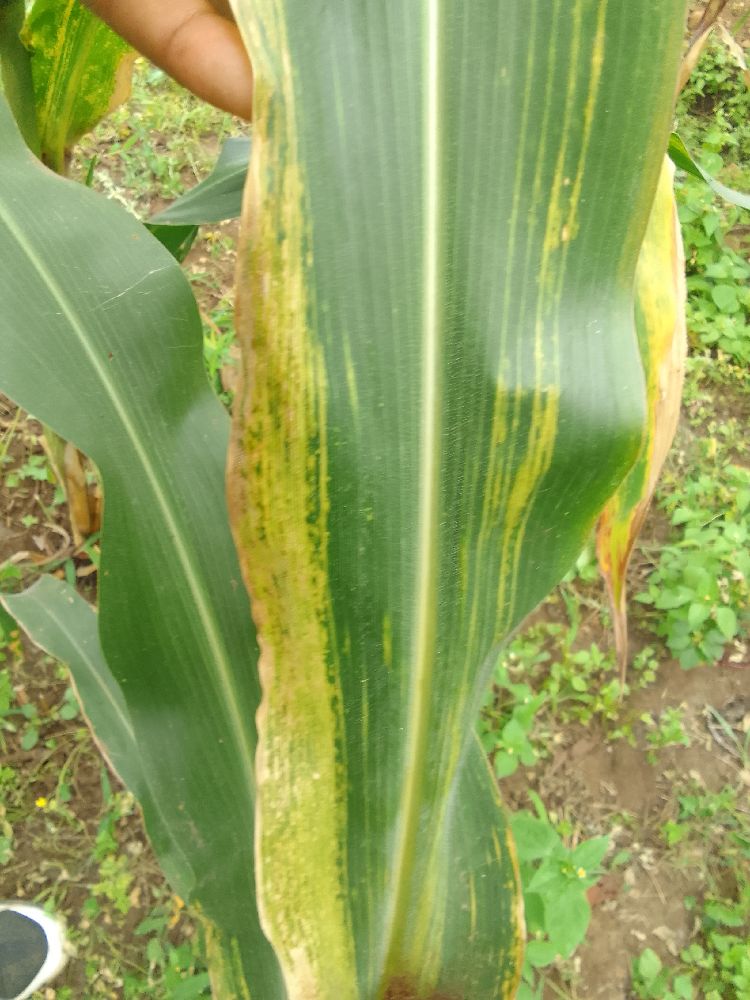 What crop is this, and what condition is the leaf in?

maize, maize lethal necrosis
